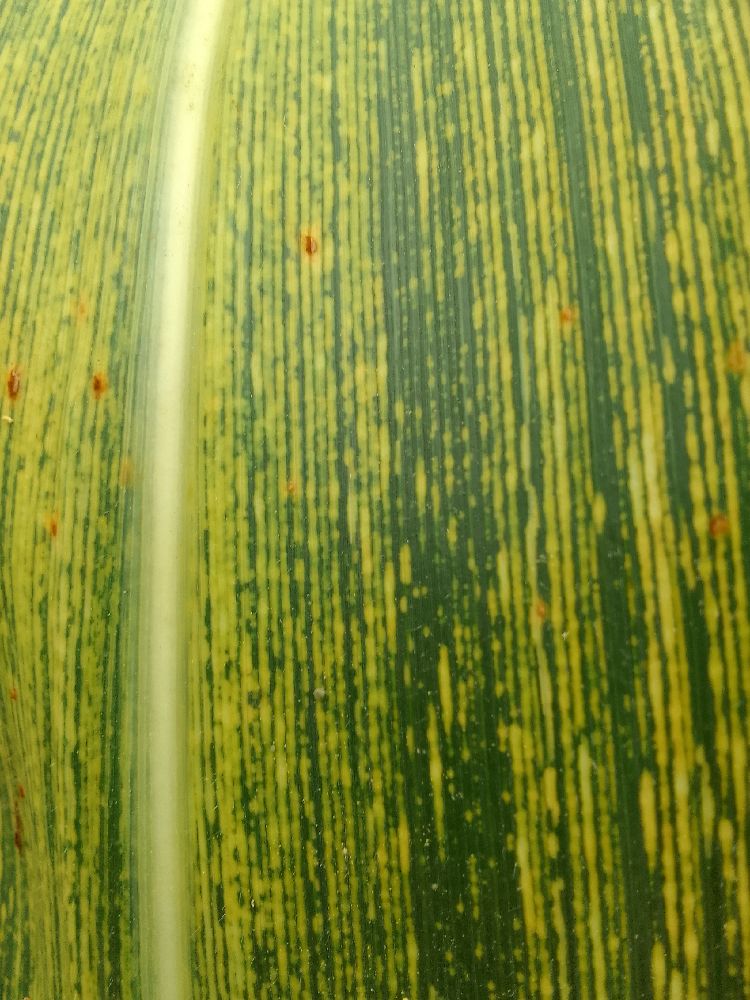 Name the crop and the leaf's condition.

maize, maize streak virus
